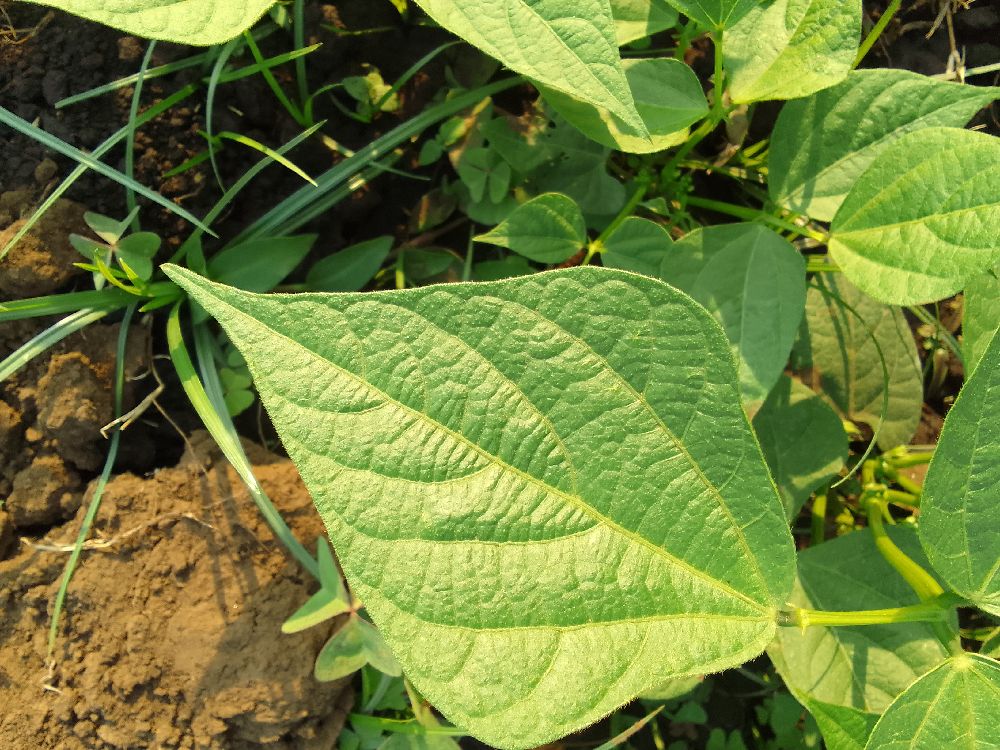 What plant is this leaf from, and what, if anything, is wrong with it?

common bean, healthy
